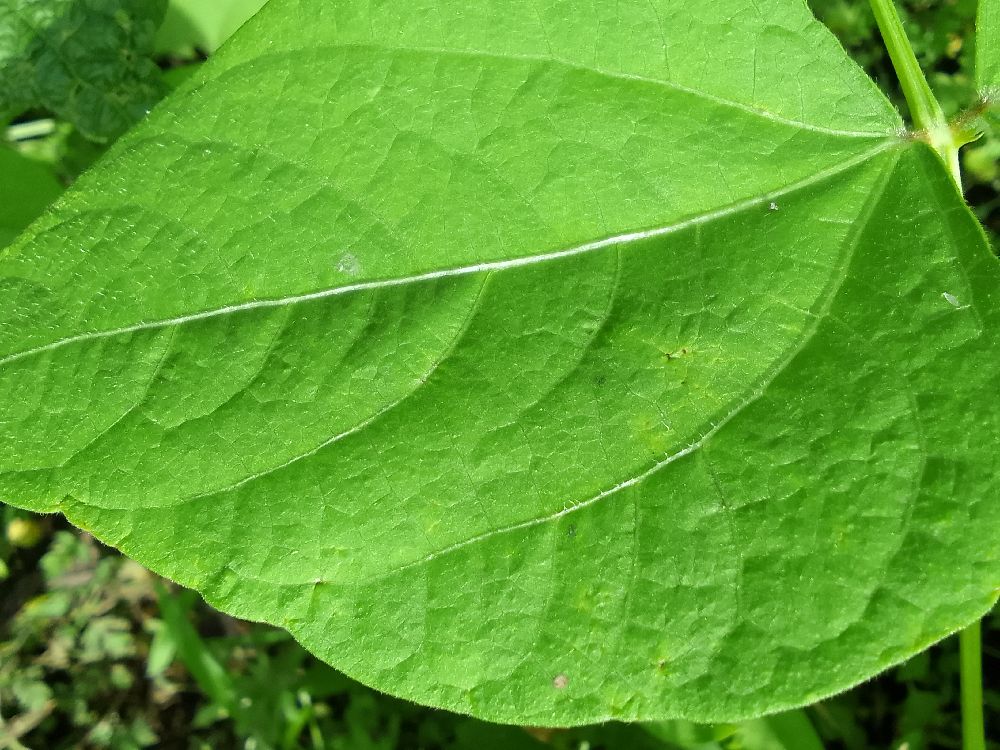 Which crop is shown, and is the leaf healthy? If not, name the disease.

common bean, healthy
